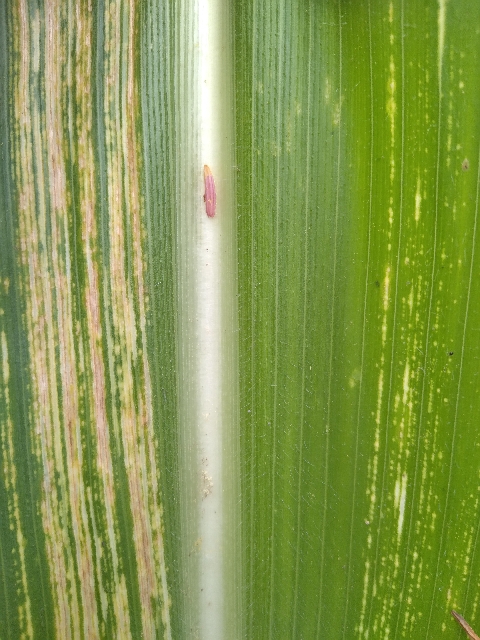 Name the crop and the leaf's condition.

maize, maize streak virus
